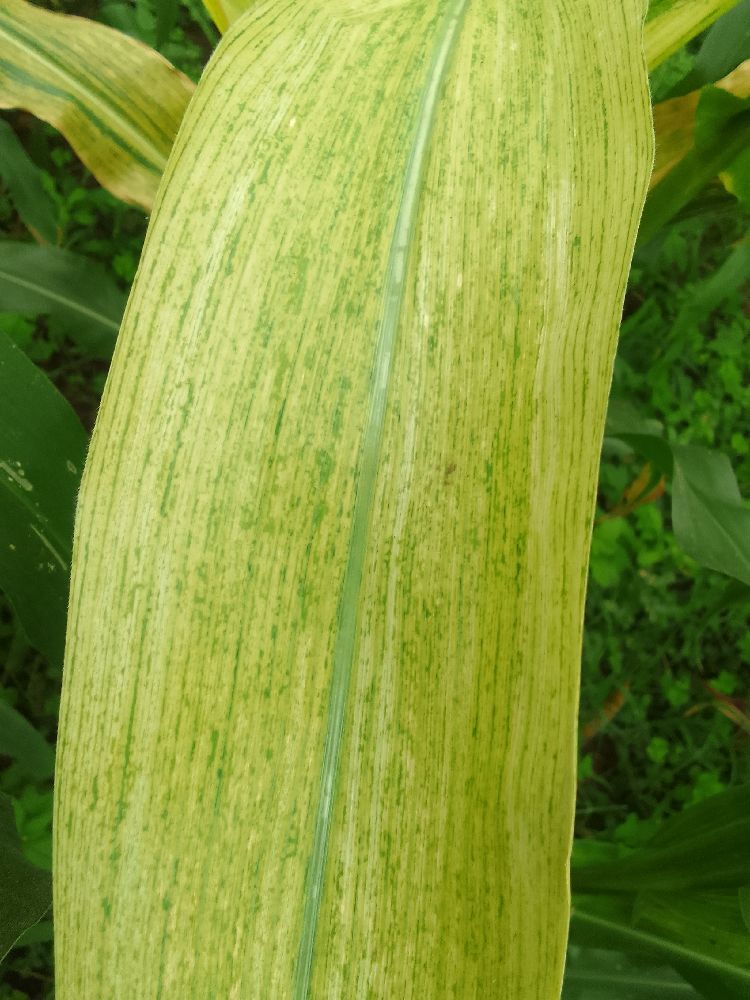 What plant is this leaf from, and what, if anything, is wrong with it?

maize, maize lethal necrosis
